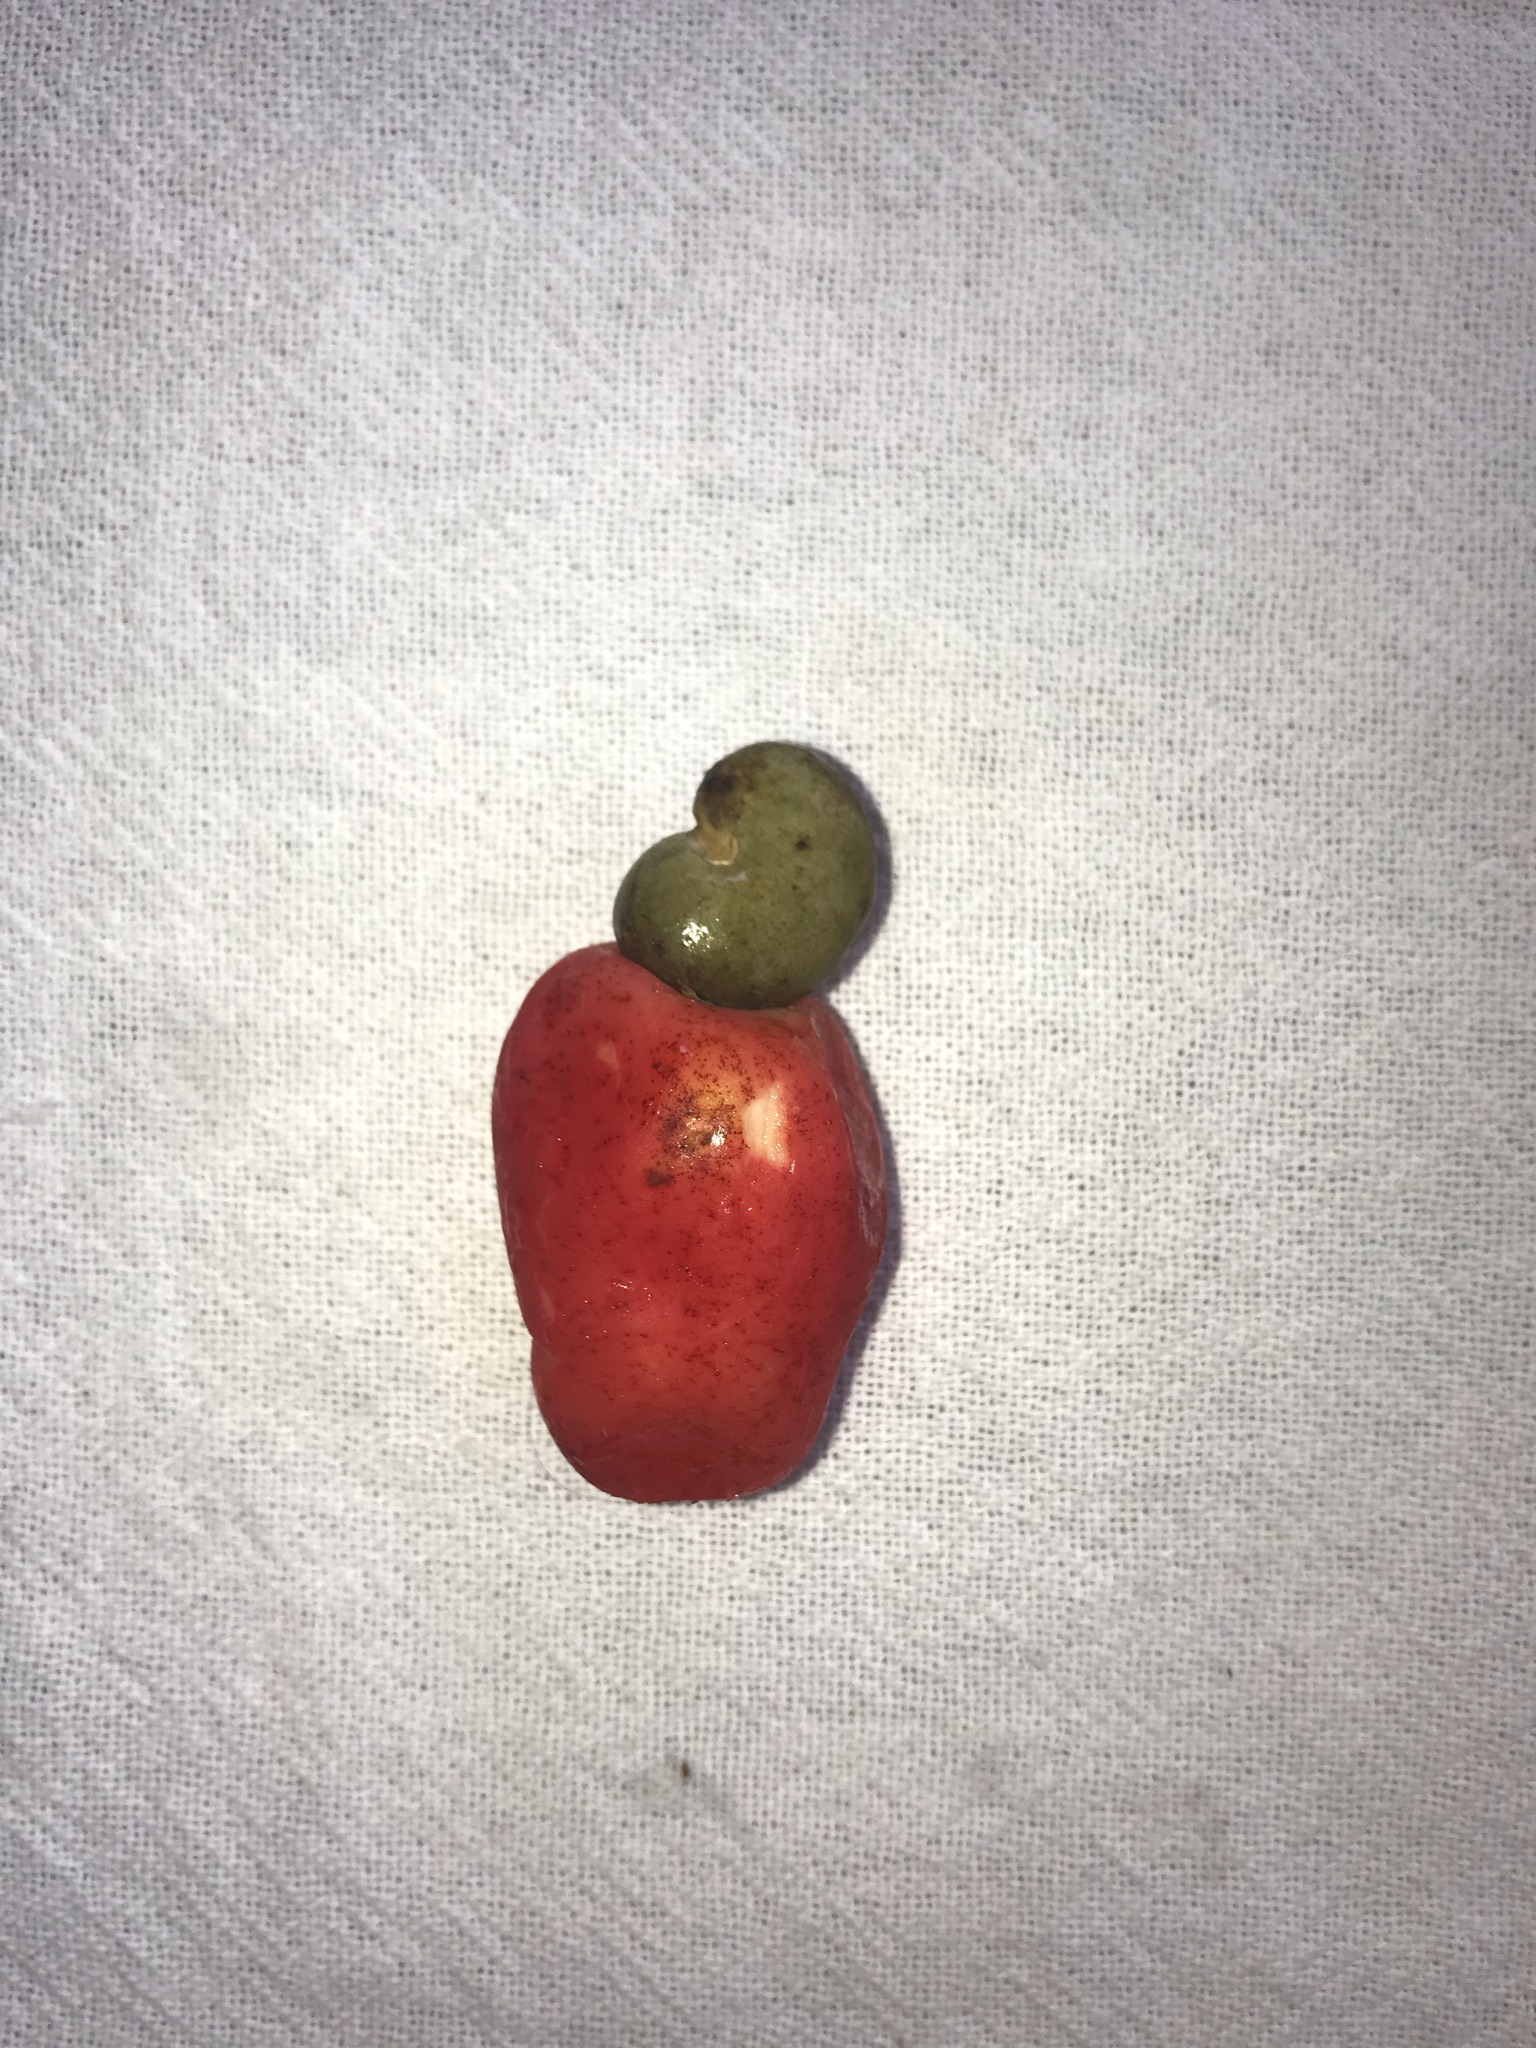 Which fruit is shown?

caju vermelho
